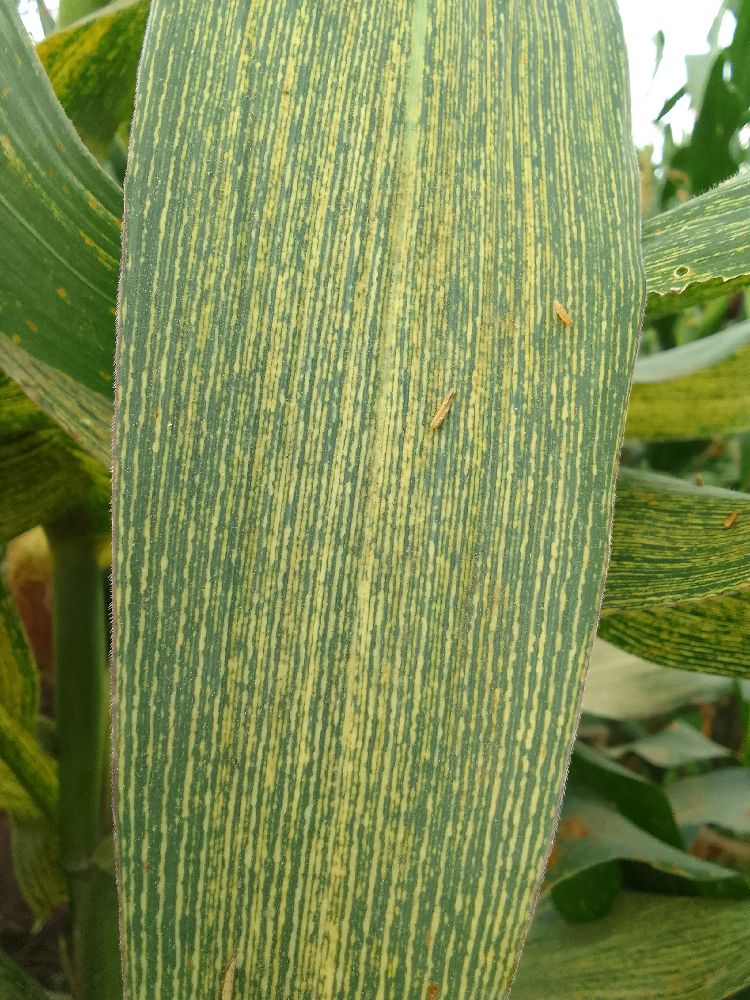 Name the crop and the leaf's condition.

maize, maize streak virus
